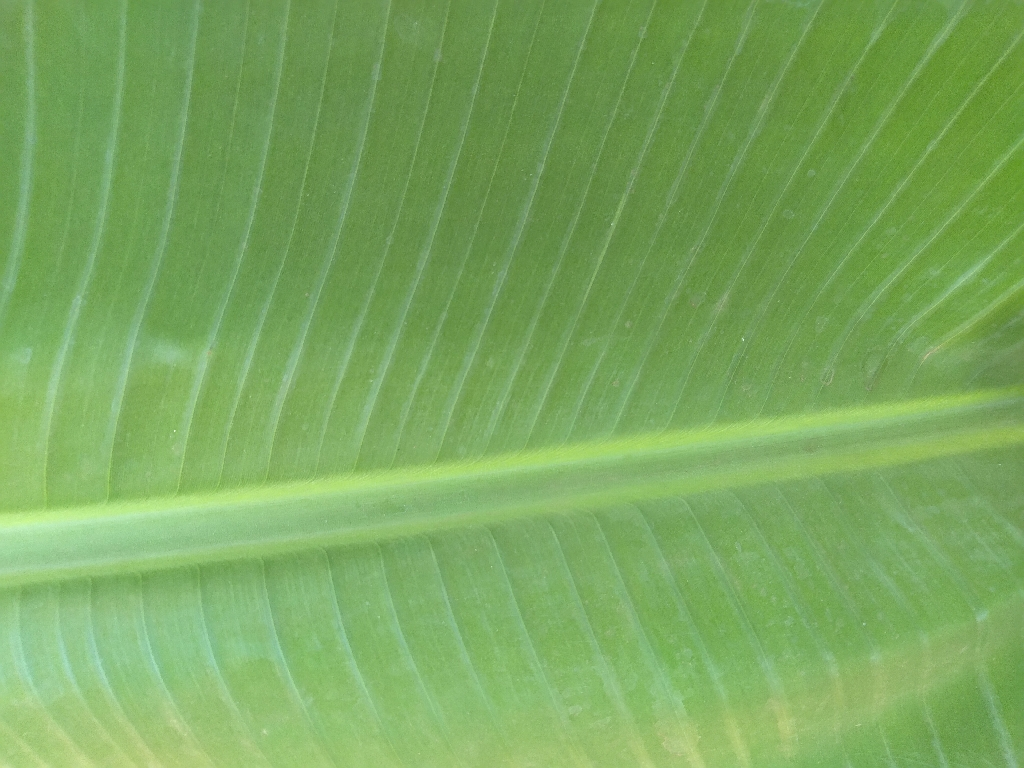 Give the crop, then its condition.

banana, healthy
